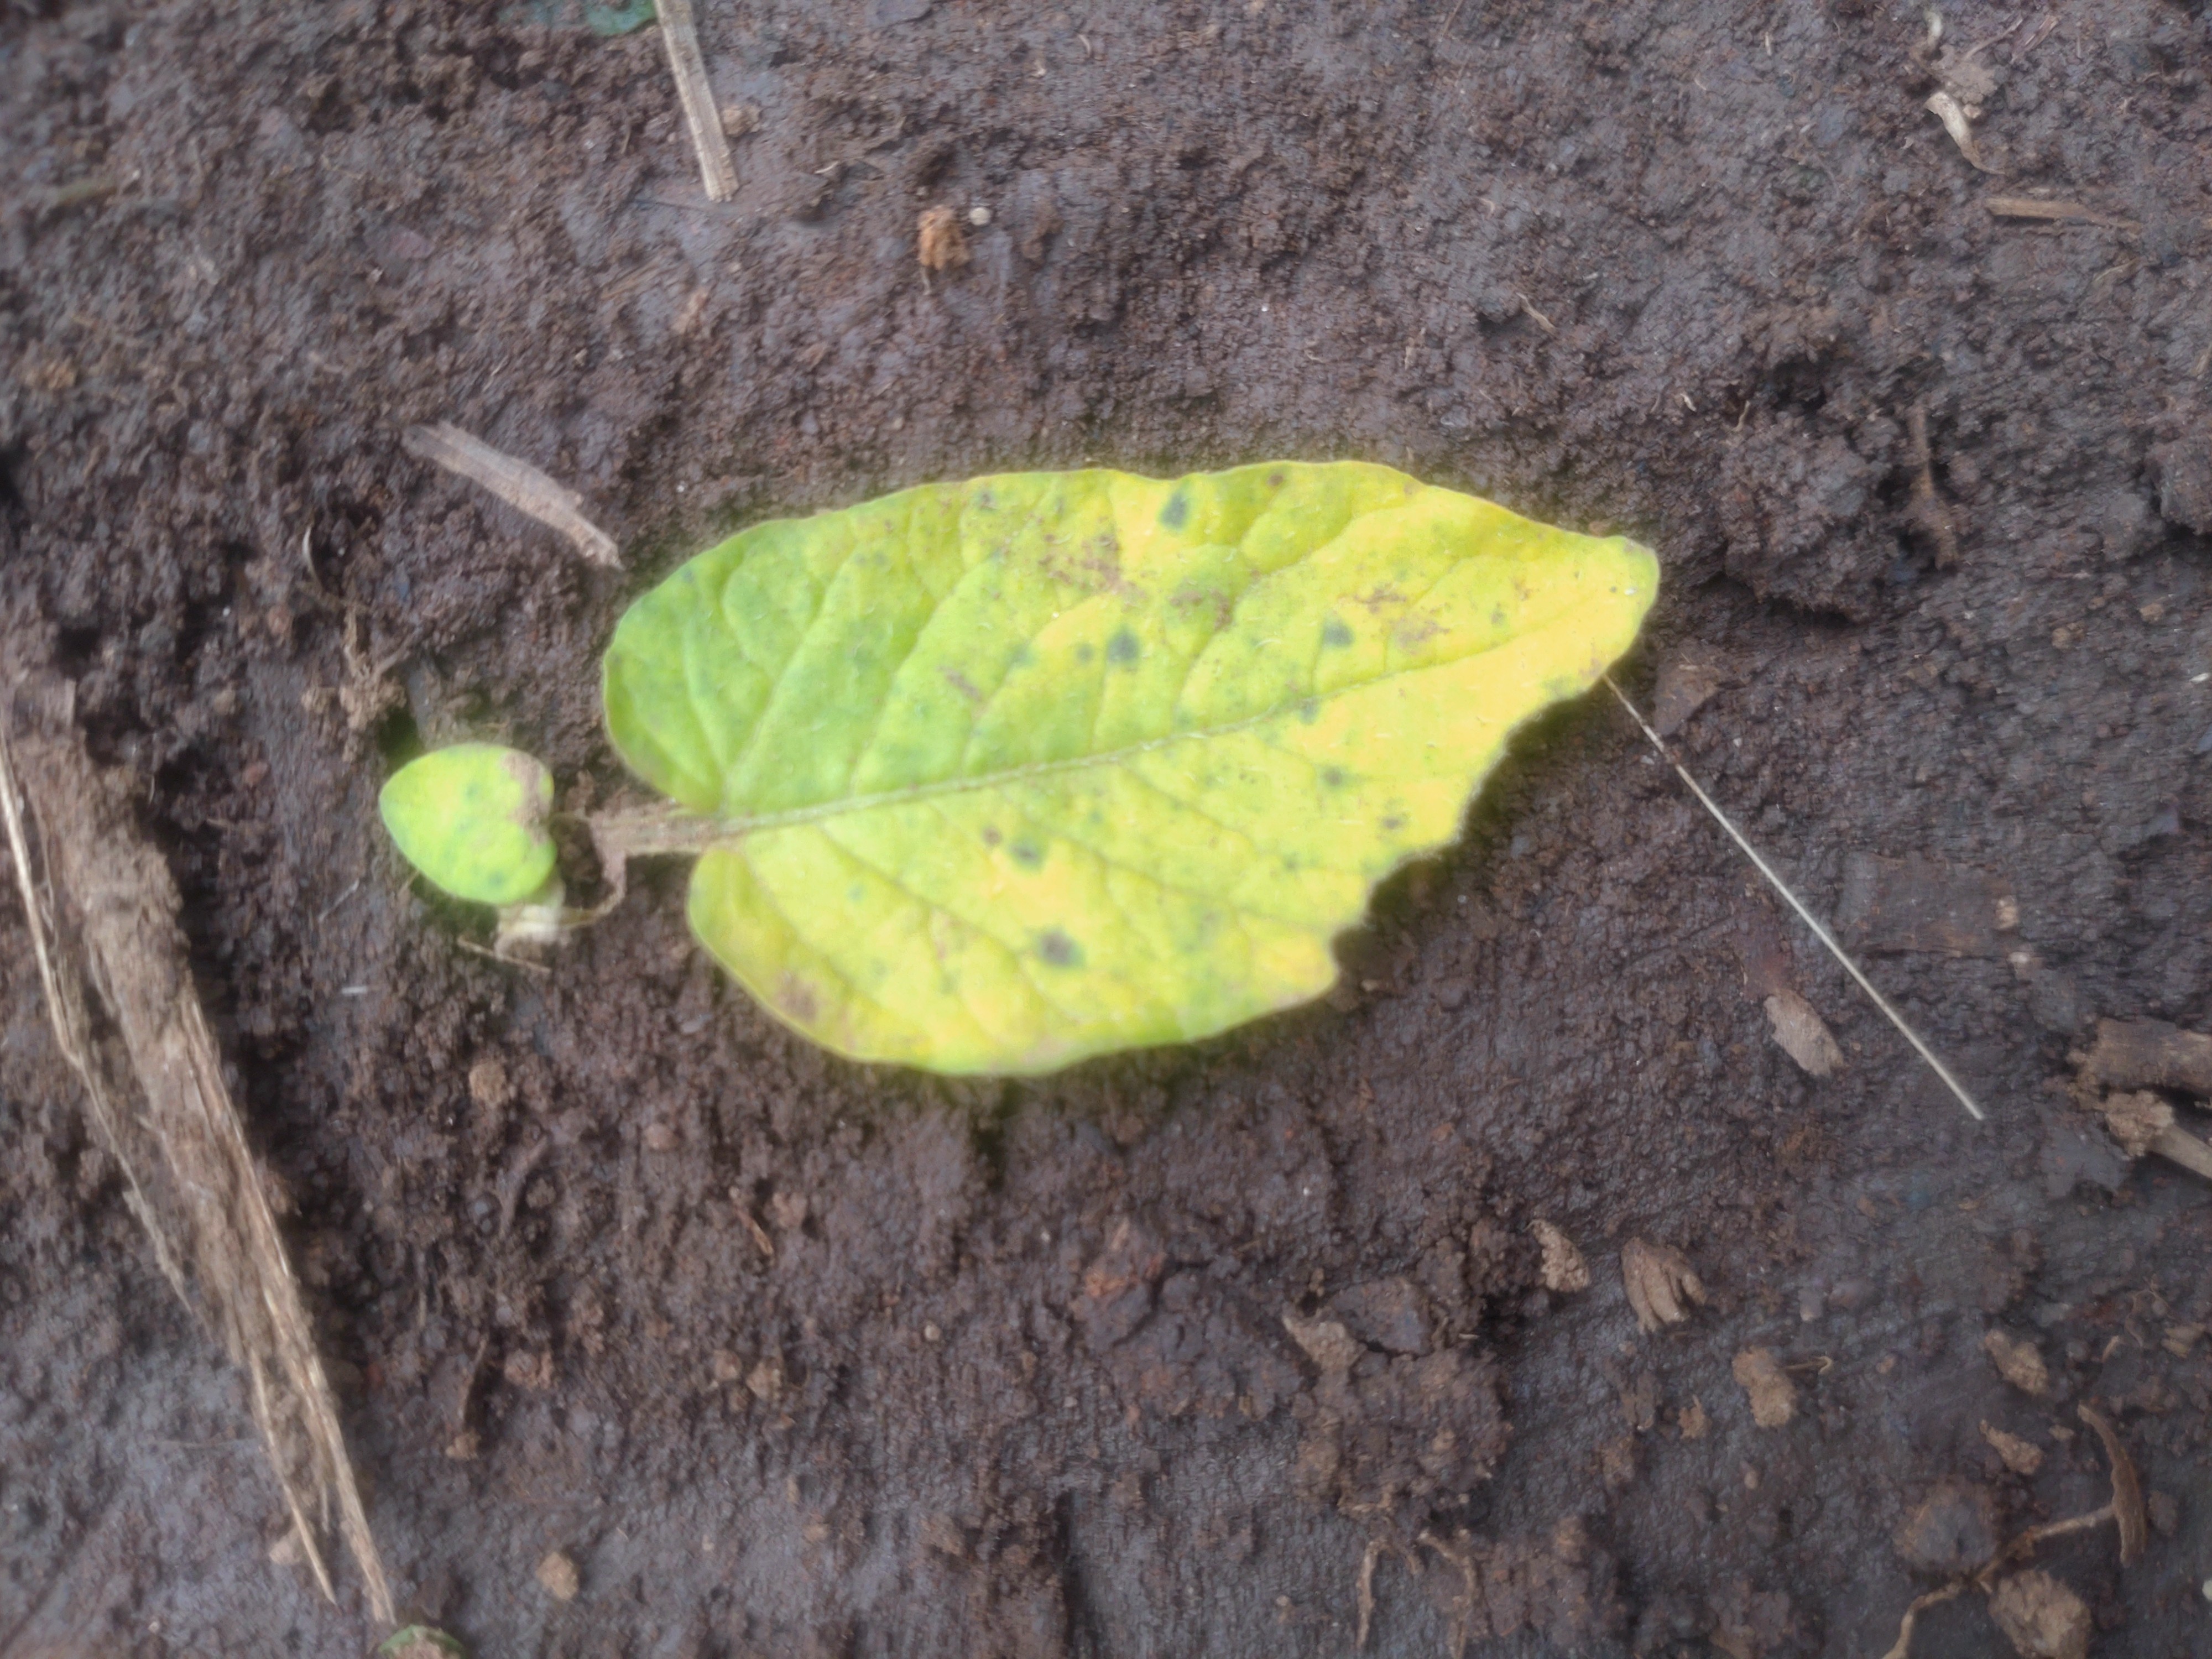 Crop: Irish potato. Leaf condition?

late blight
